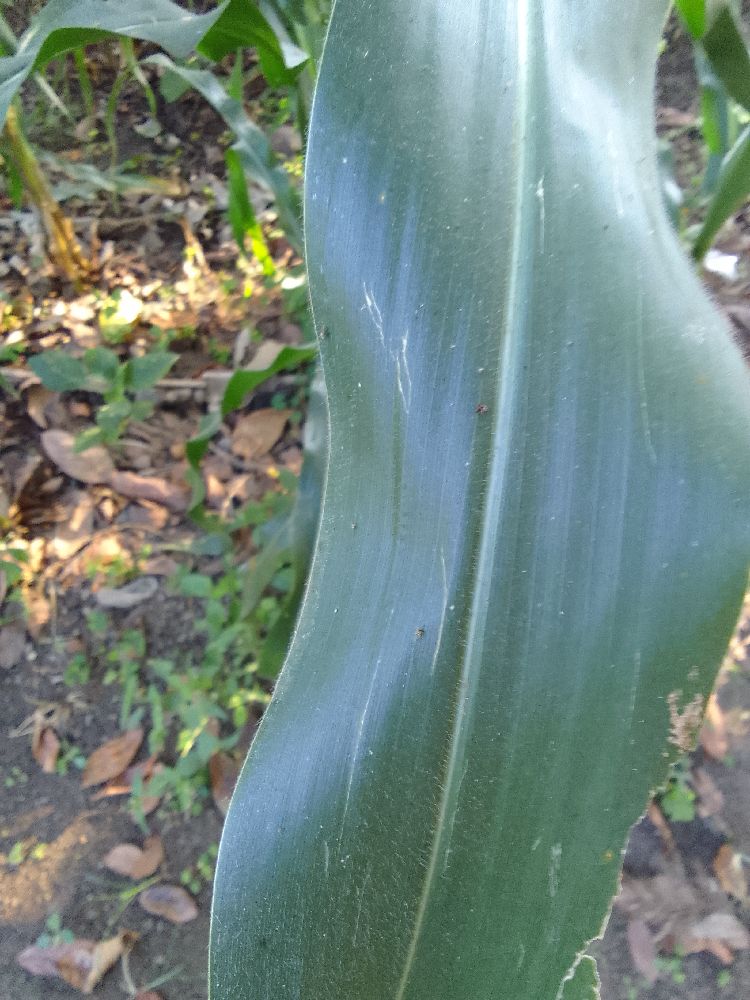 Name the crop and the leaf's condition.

maize, healthy
